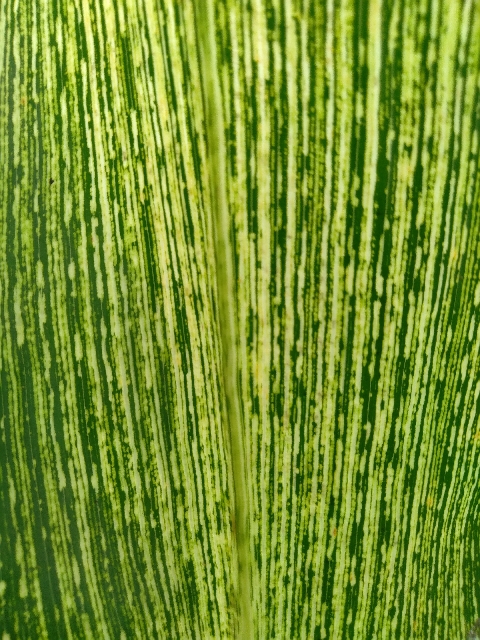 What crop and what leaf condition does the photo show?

maize, maize streak virus
